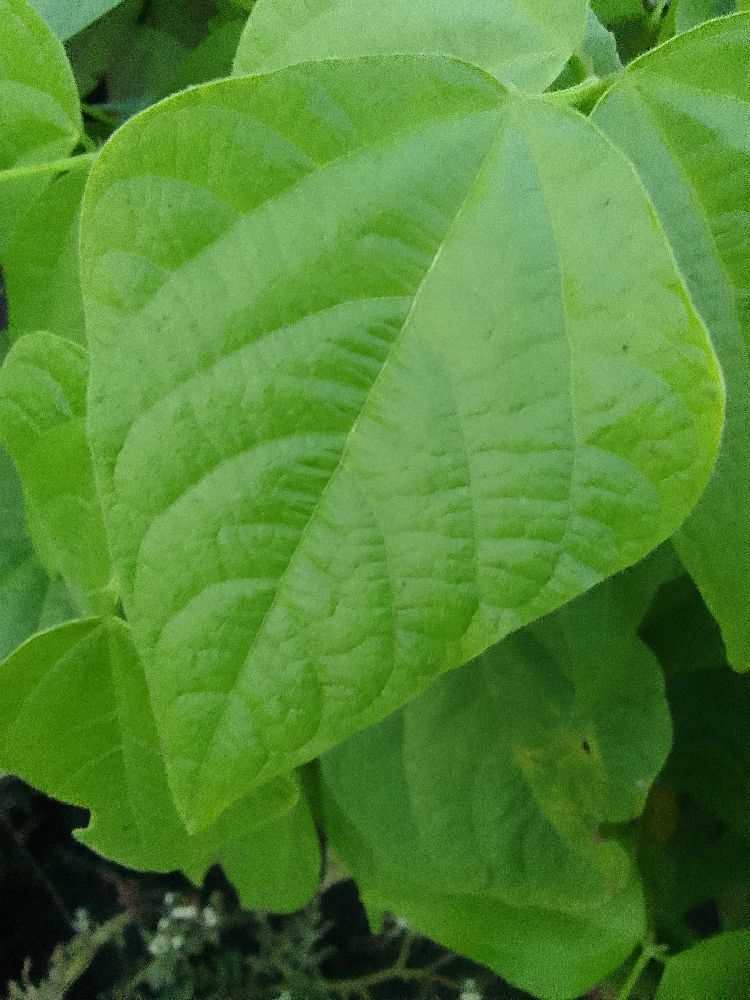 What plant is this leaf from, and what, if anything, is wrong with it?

common bean, healthy
